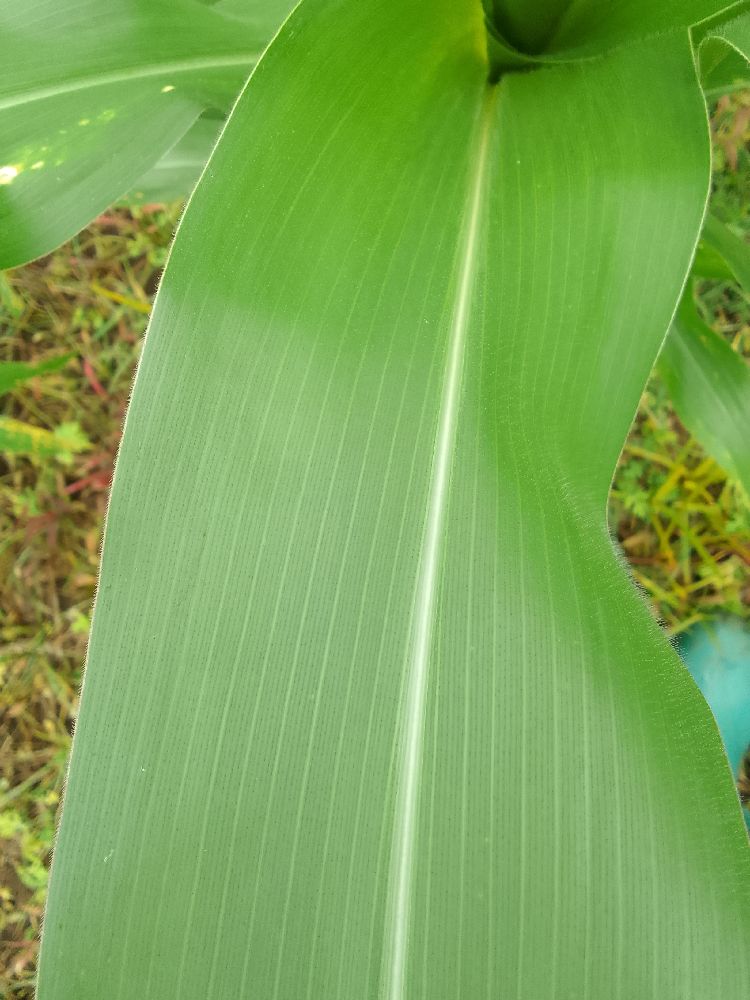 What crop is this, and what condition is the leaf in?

maize, healthy
